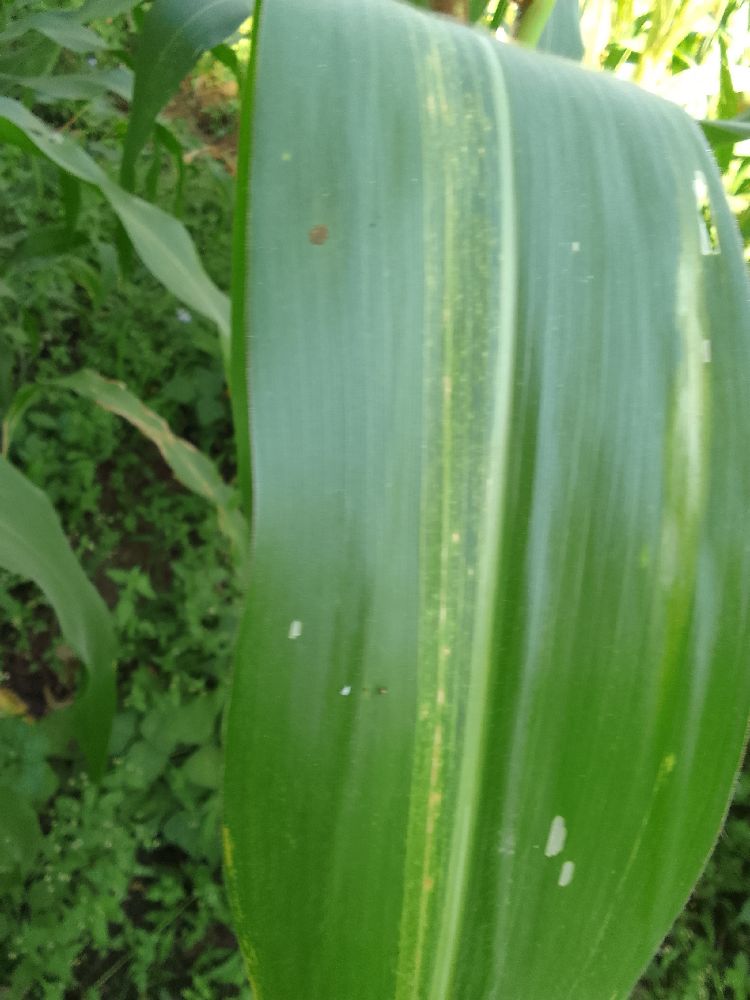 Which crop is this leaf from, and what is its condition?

maize, maize lethal necrosis
